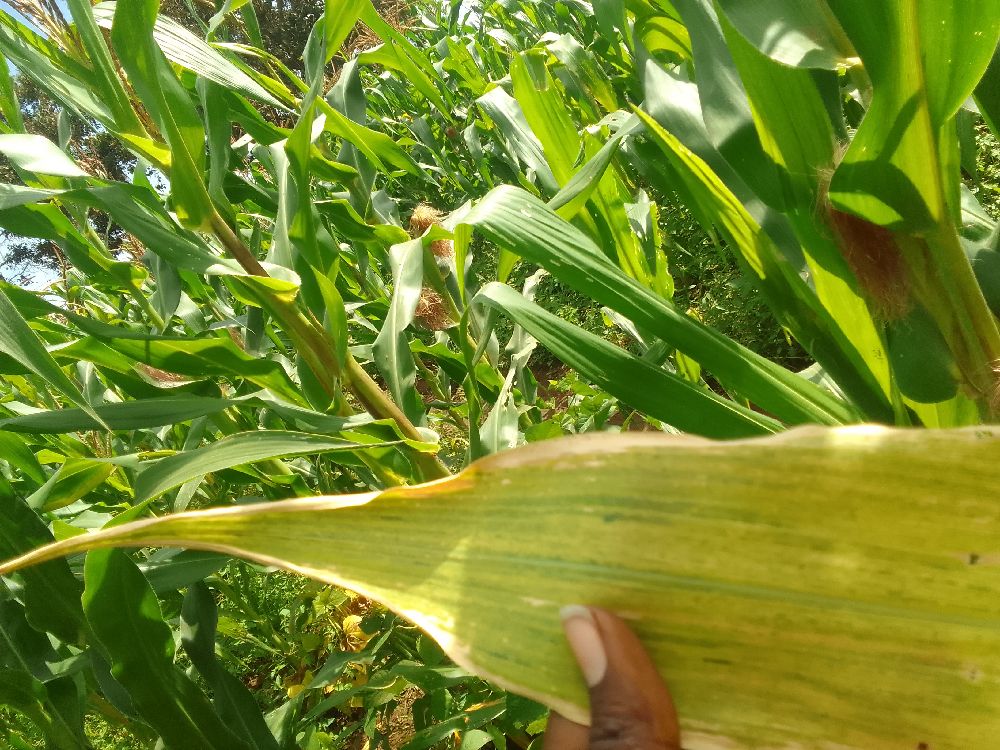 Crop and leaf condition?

maize, maize lethal necrosis
